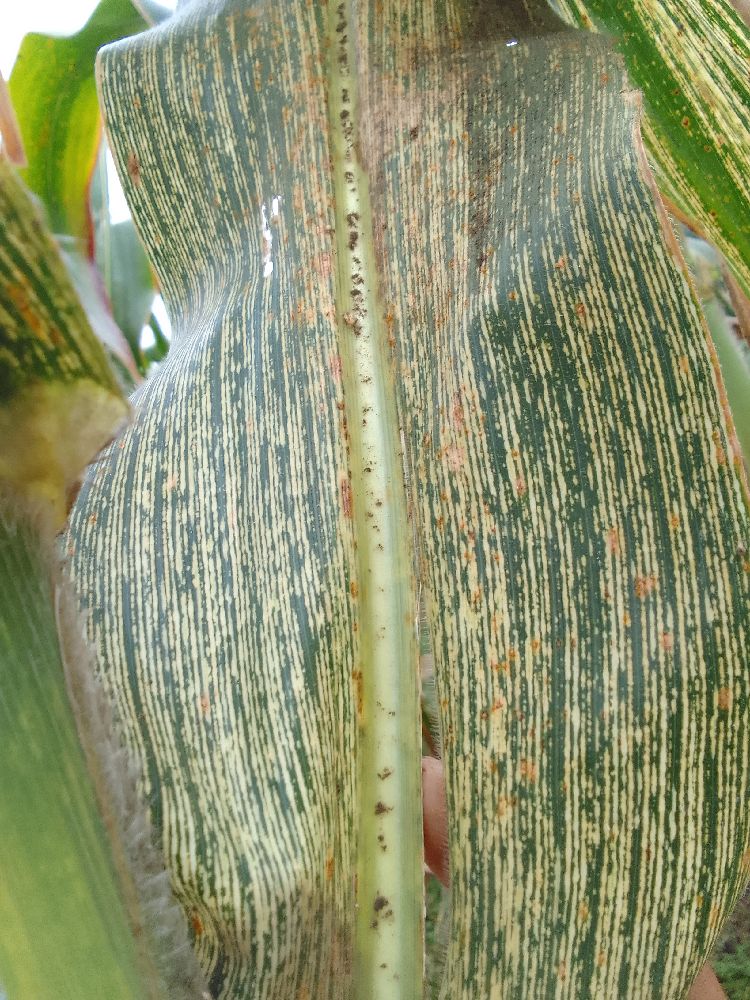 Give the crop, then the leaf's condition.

maize, maize streak virus
